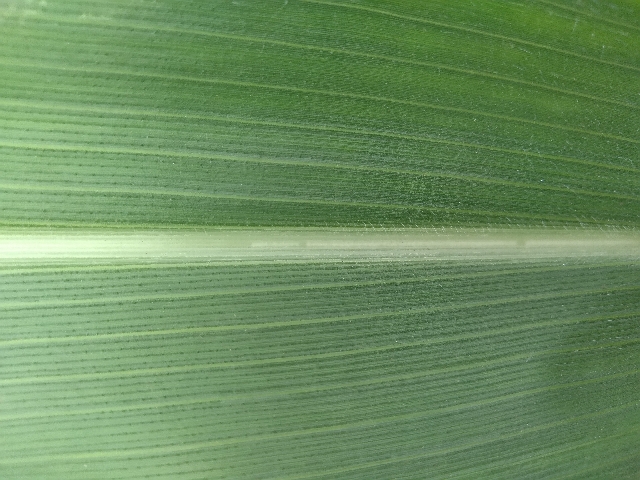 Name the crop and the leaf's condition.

maize, healthy
